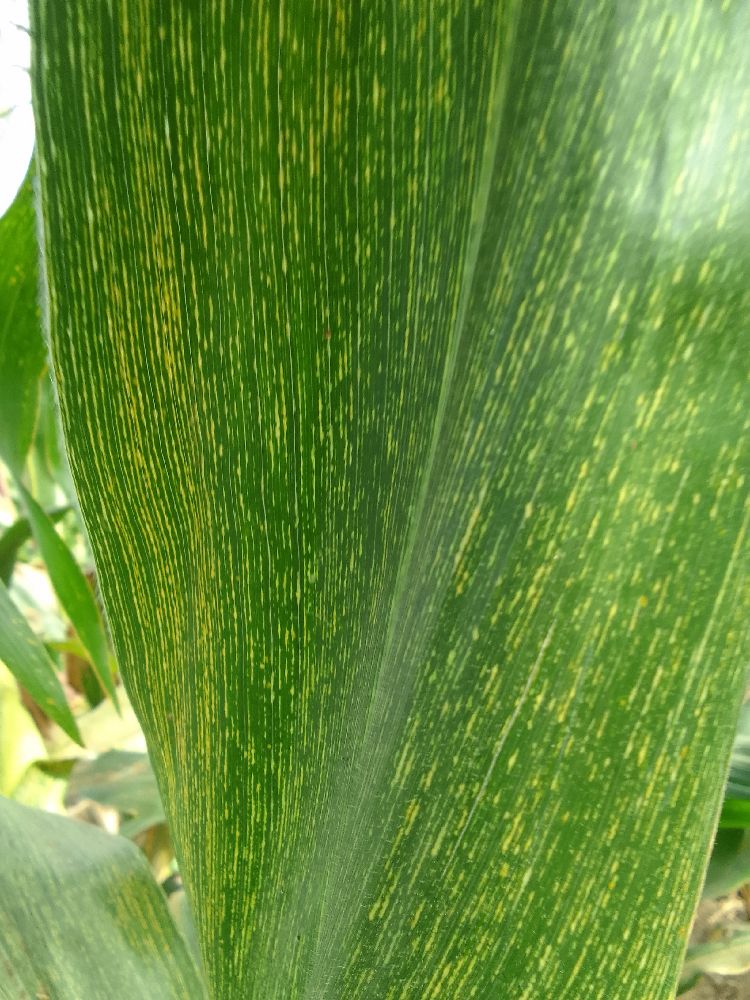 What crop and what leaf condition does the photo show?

maize, maize streak virus
